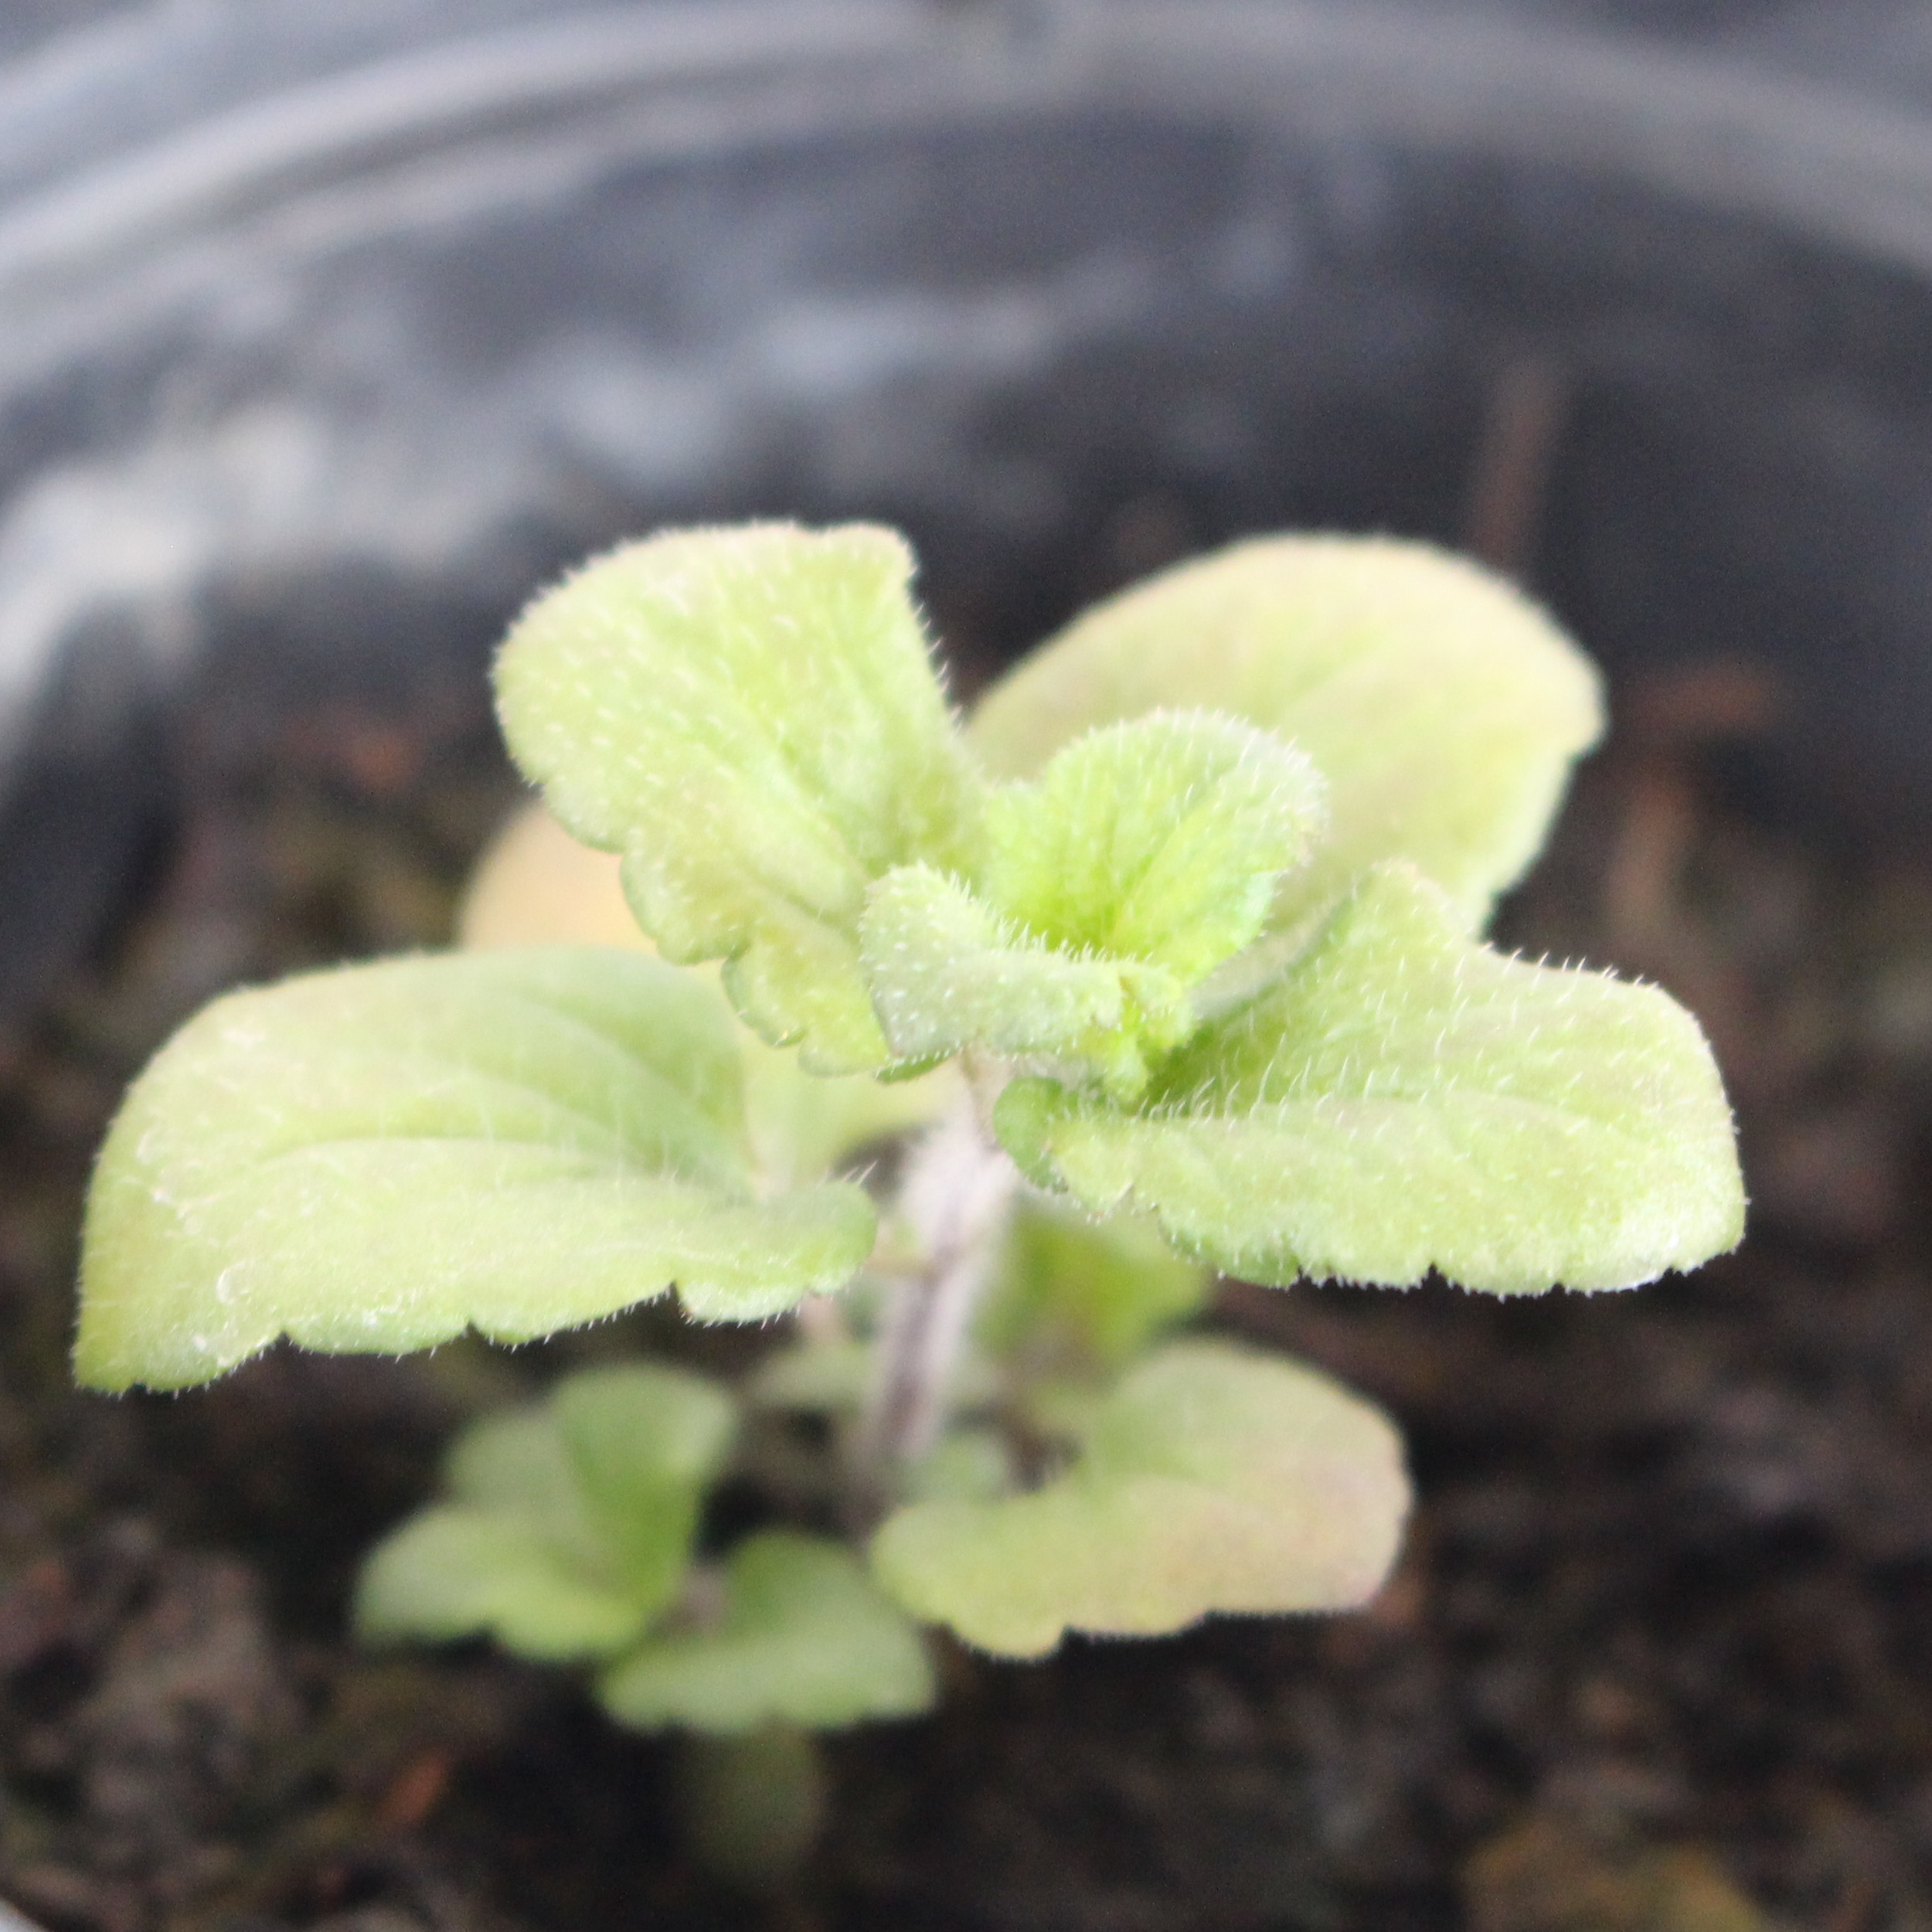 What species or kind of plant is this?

Veronica persica
